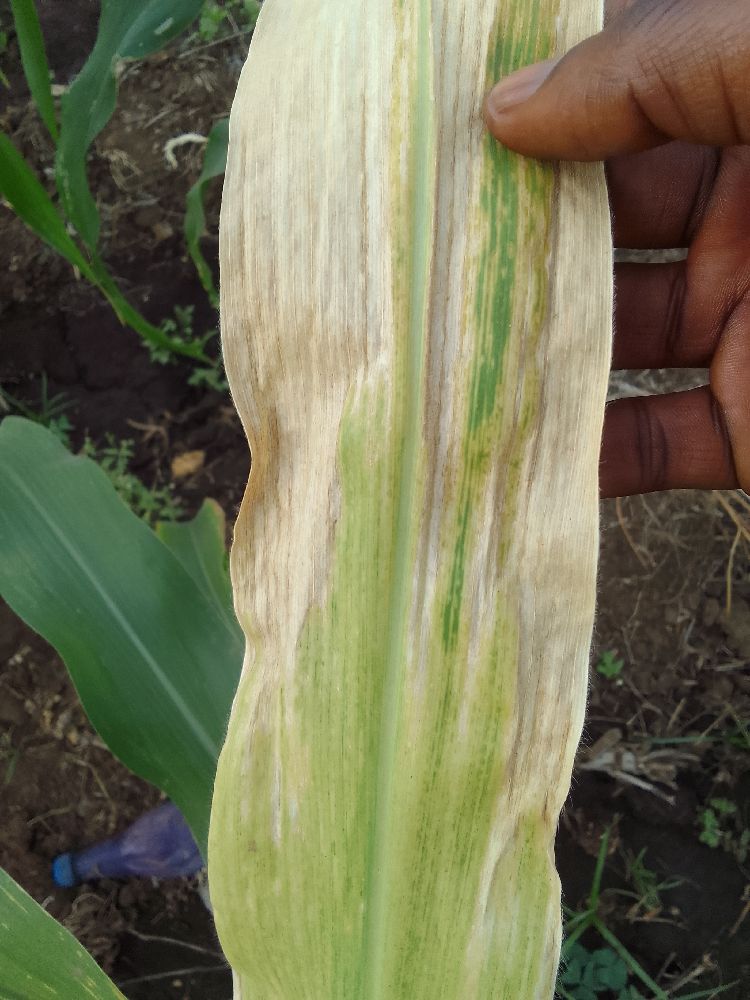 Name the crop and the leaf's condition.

maize, maize lethal necrosis
